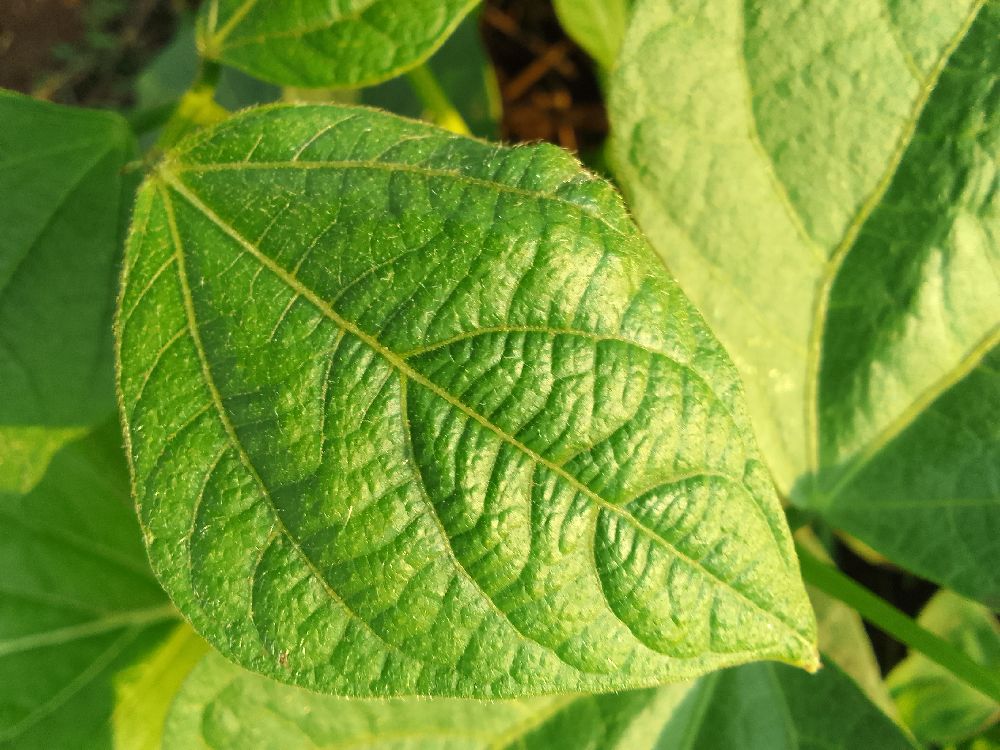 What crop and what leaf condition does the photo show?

common bean, healthy
